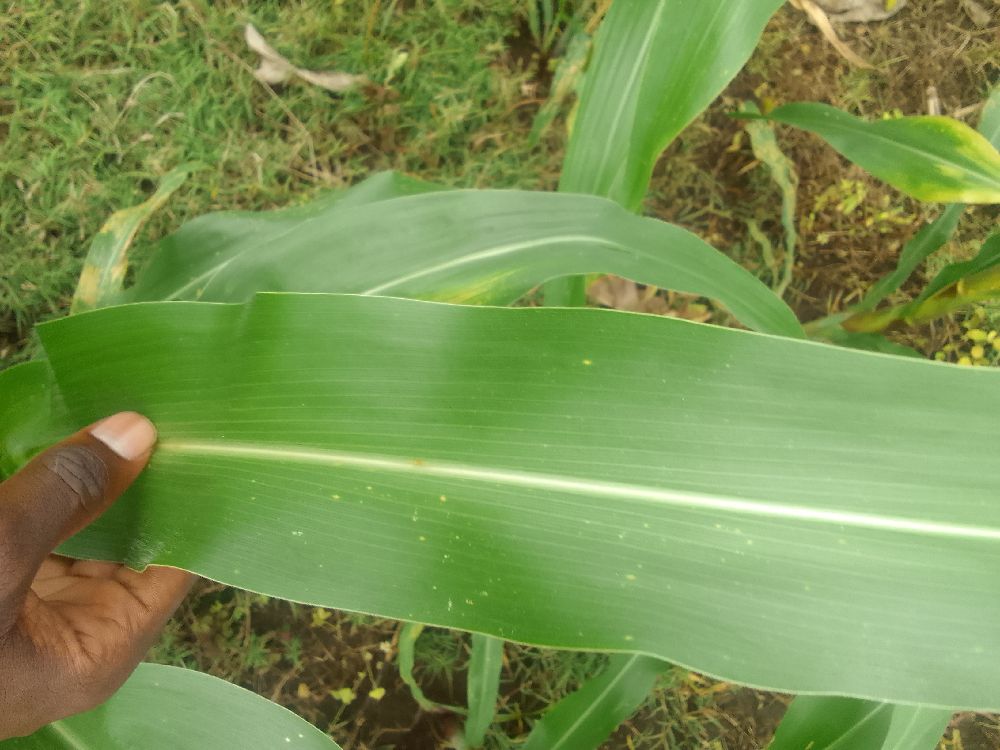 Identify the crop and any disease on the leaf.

maize, healthy
